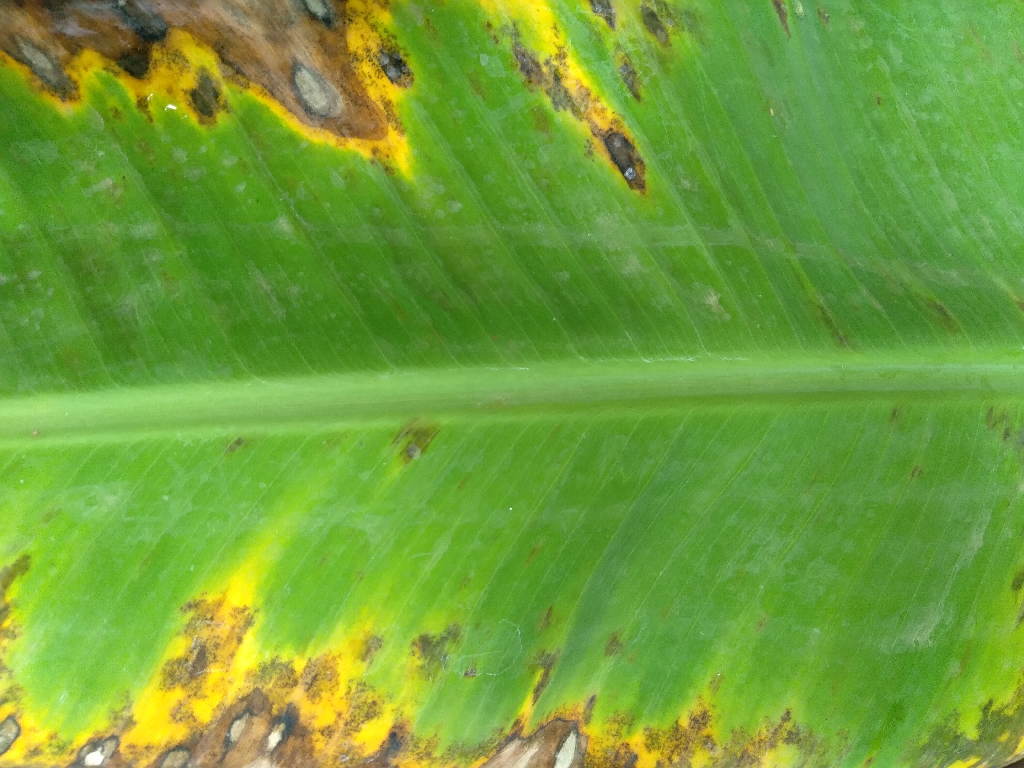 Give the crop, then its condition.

banana, black sigatoka
